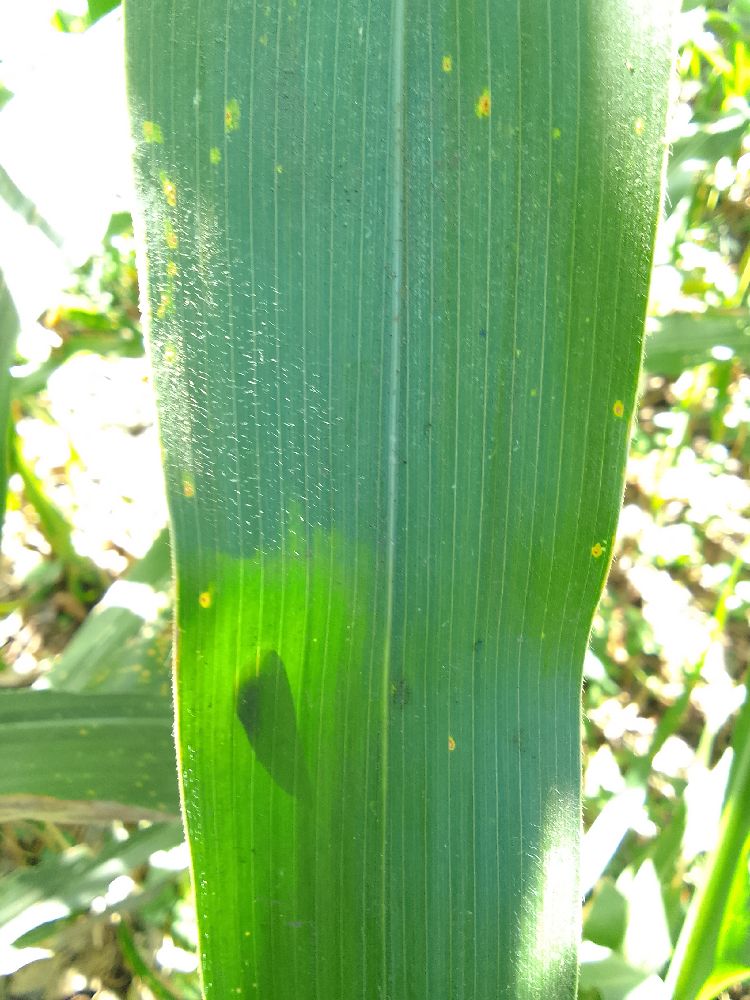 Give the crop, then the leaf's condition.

maize, healthy
